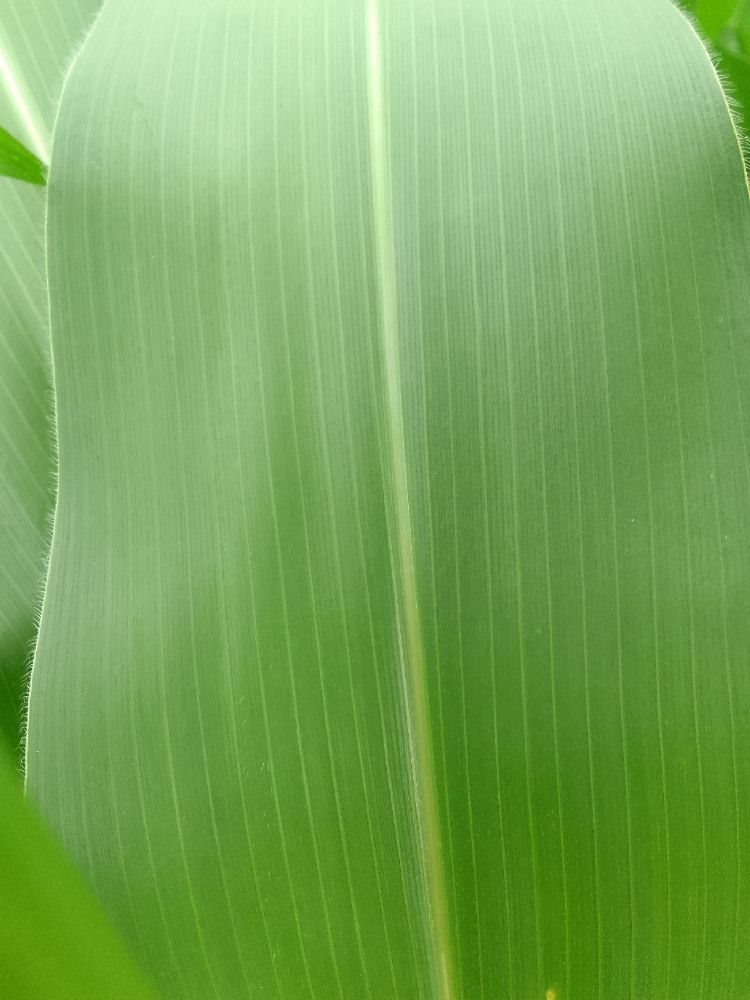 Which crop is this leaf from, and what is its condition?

maize, healthy
